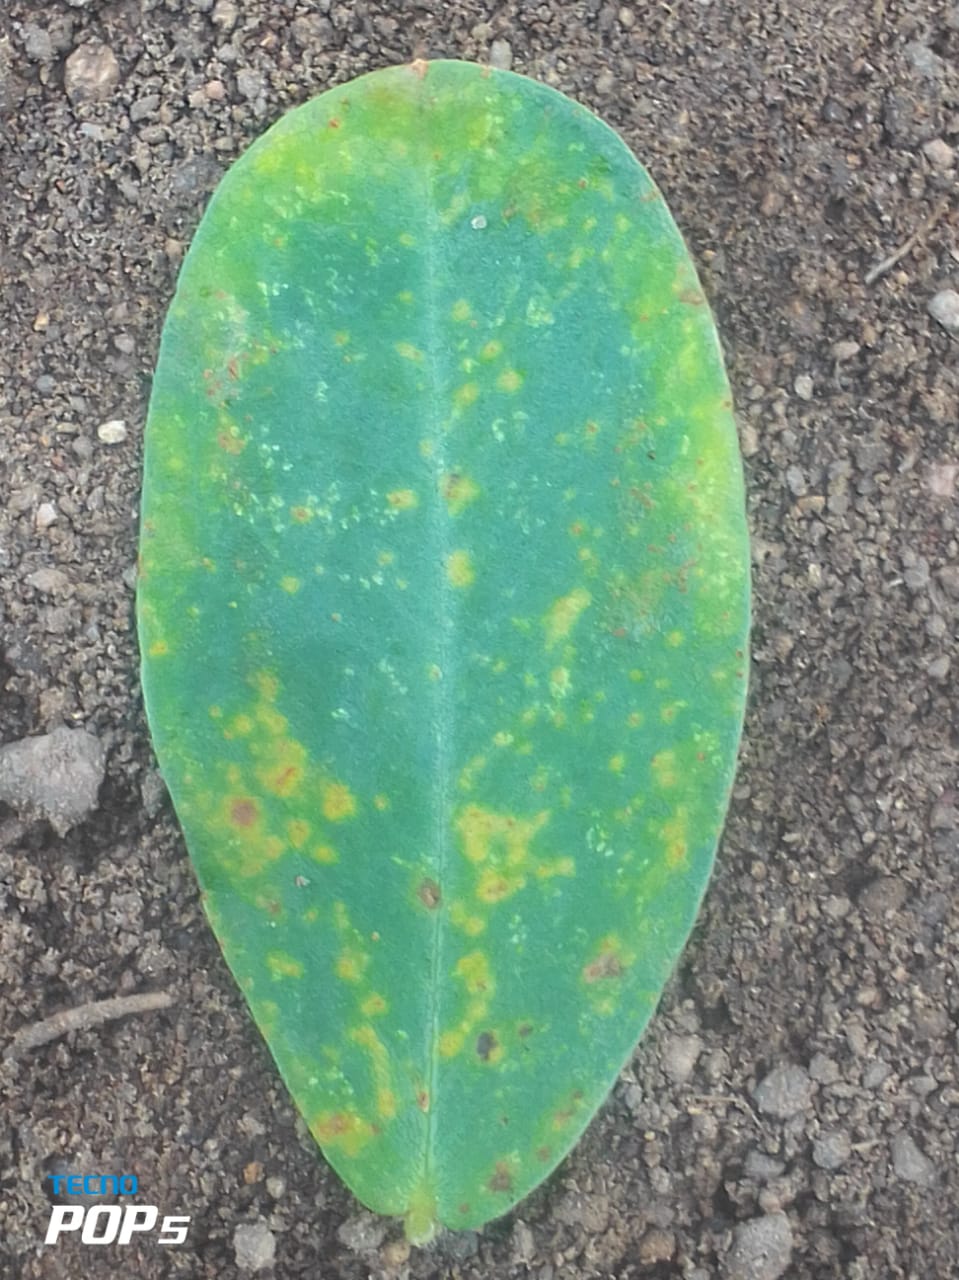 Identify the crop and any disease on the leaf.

peanut, groundnut rosette virus
